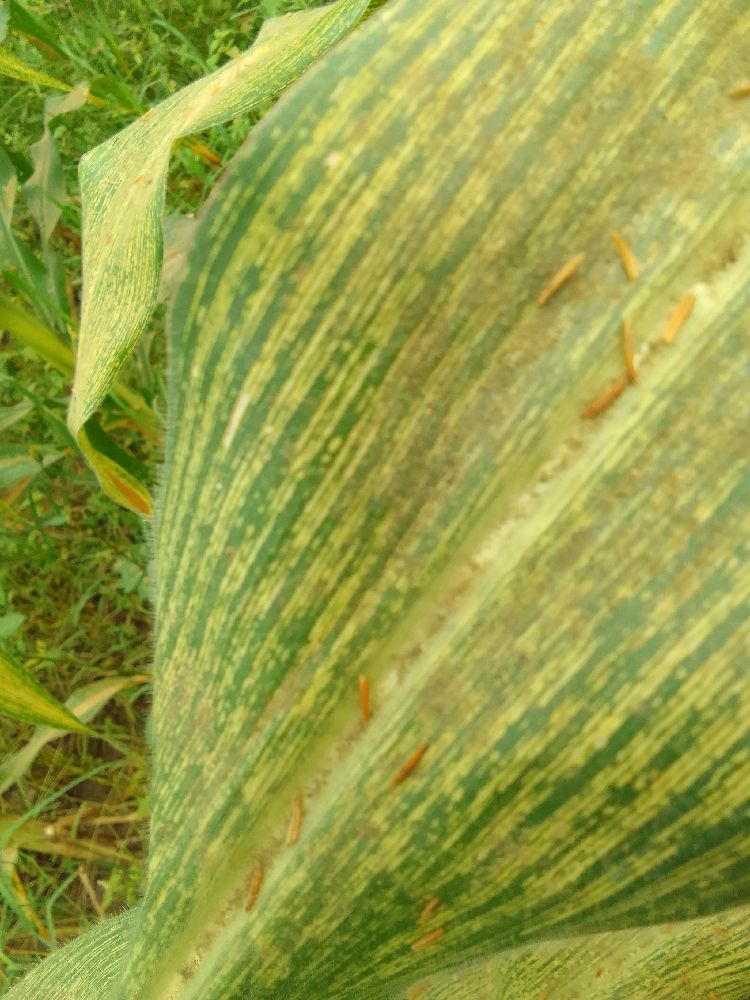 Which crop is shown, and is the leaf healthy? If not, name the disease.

maize, maize streak virus
